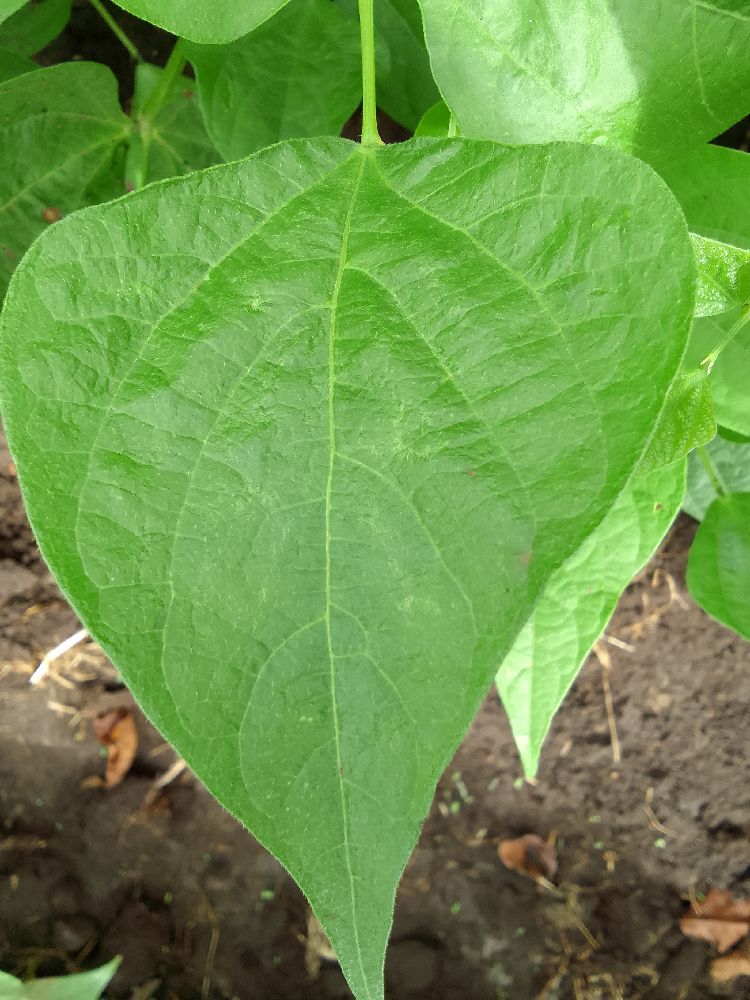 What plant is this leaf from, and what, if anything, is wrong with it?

common bean, healthy
